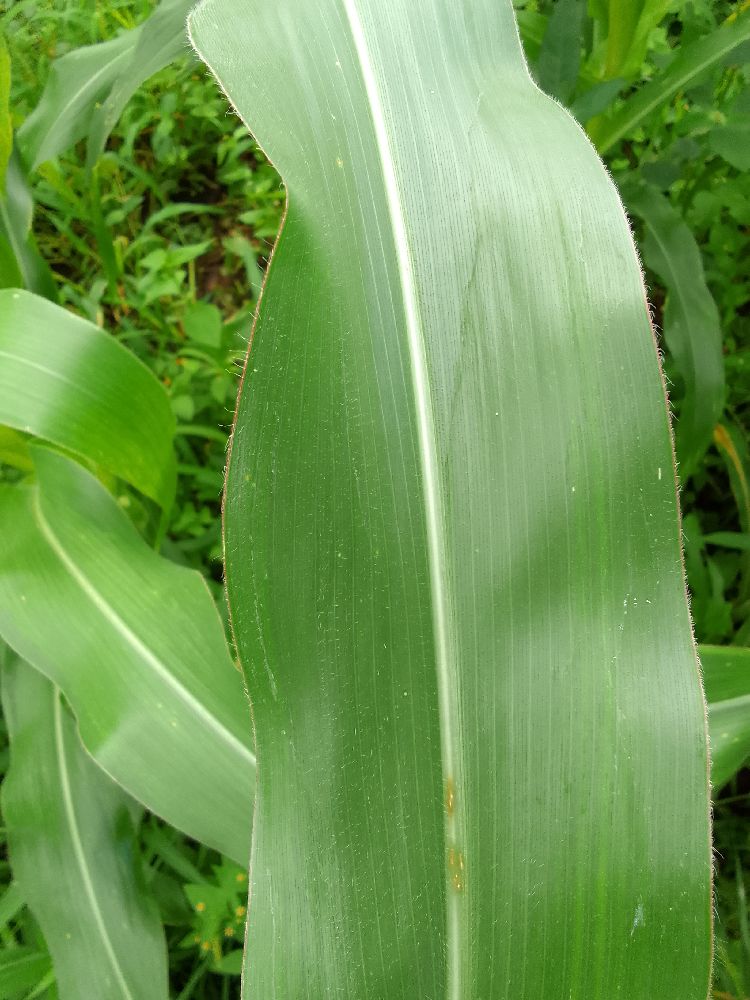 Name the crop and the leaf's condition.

maize, healthy
